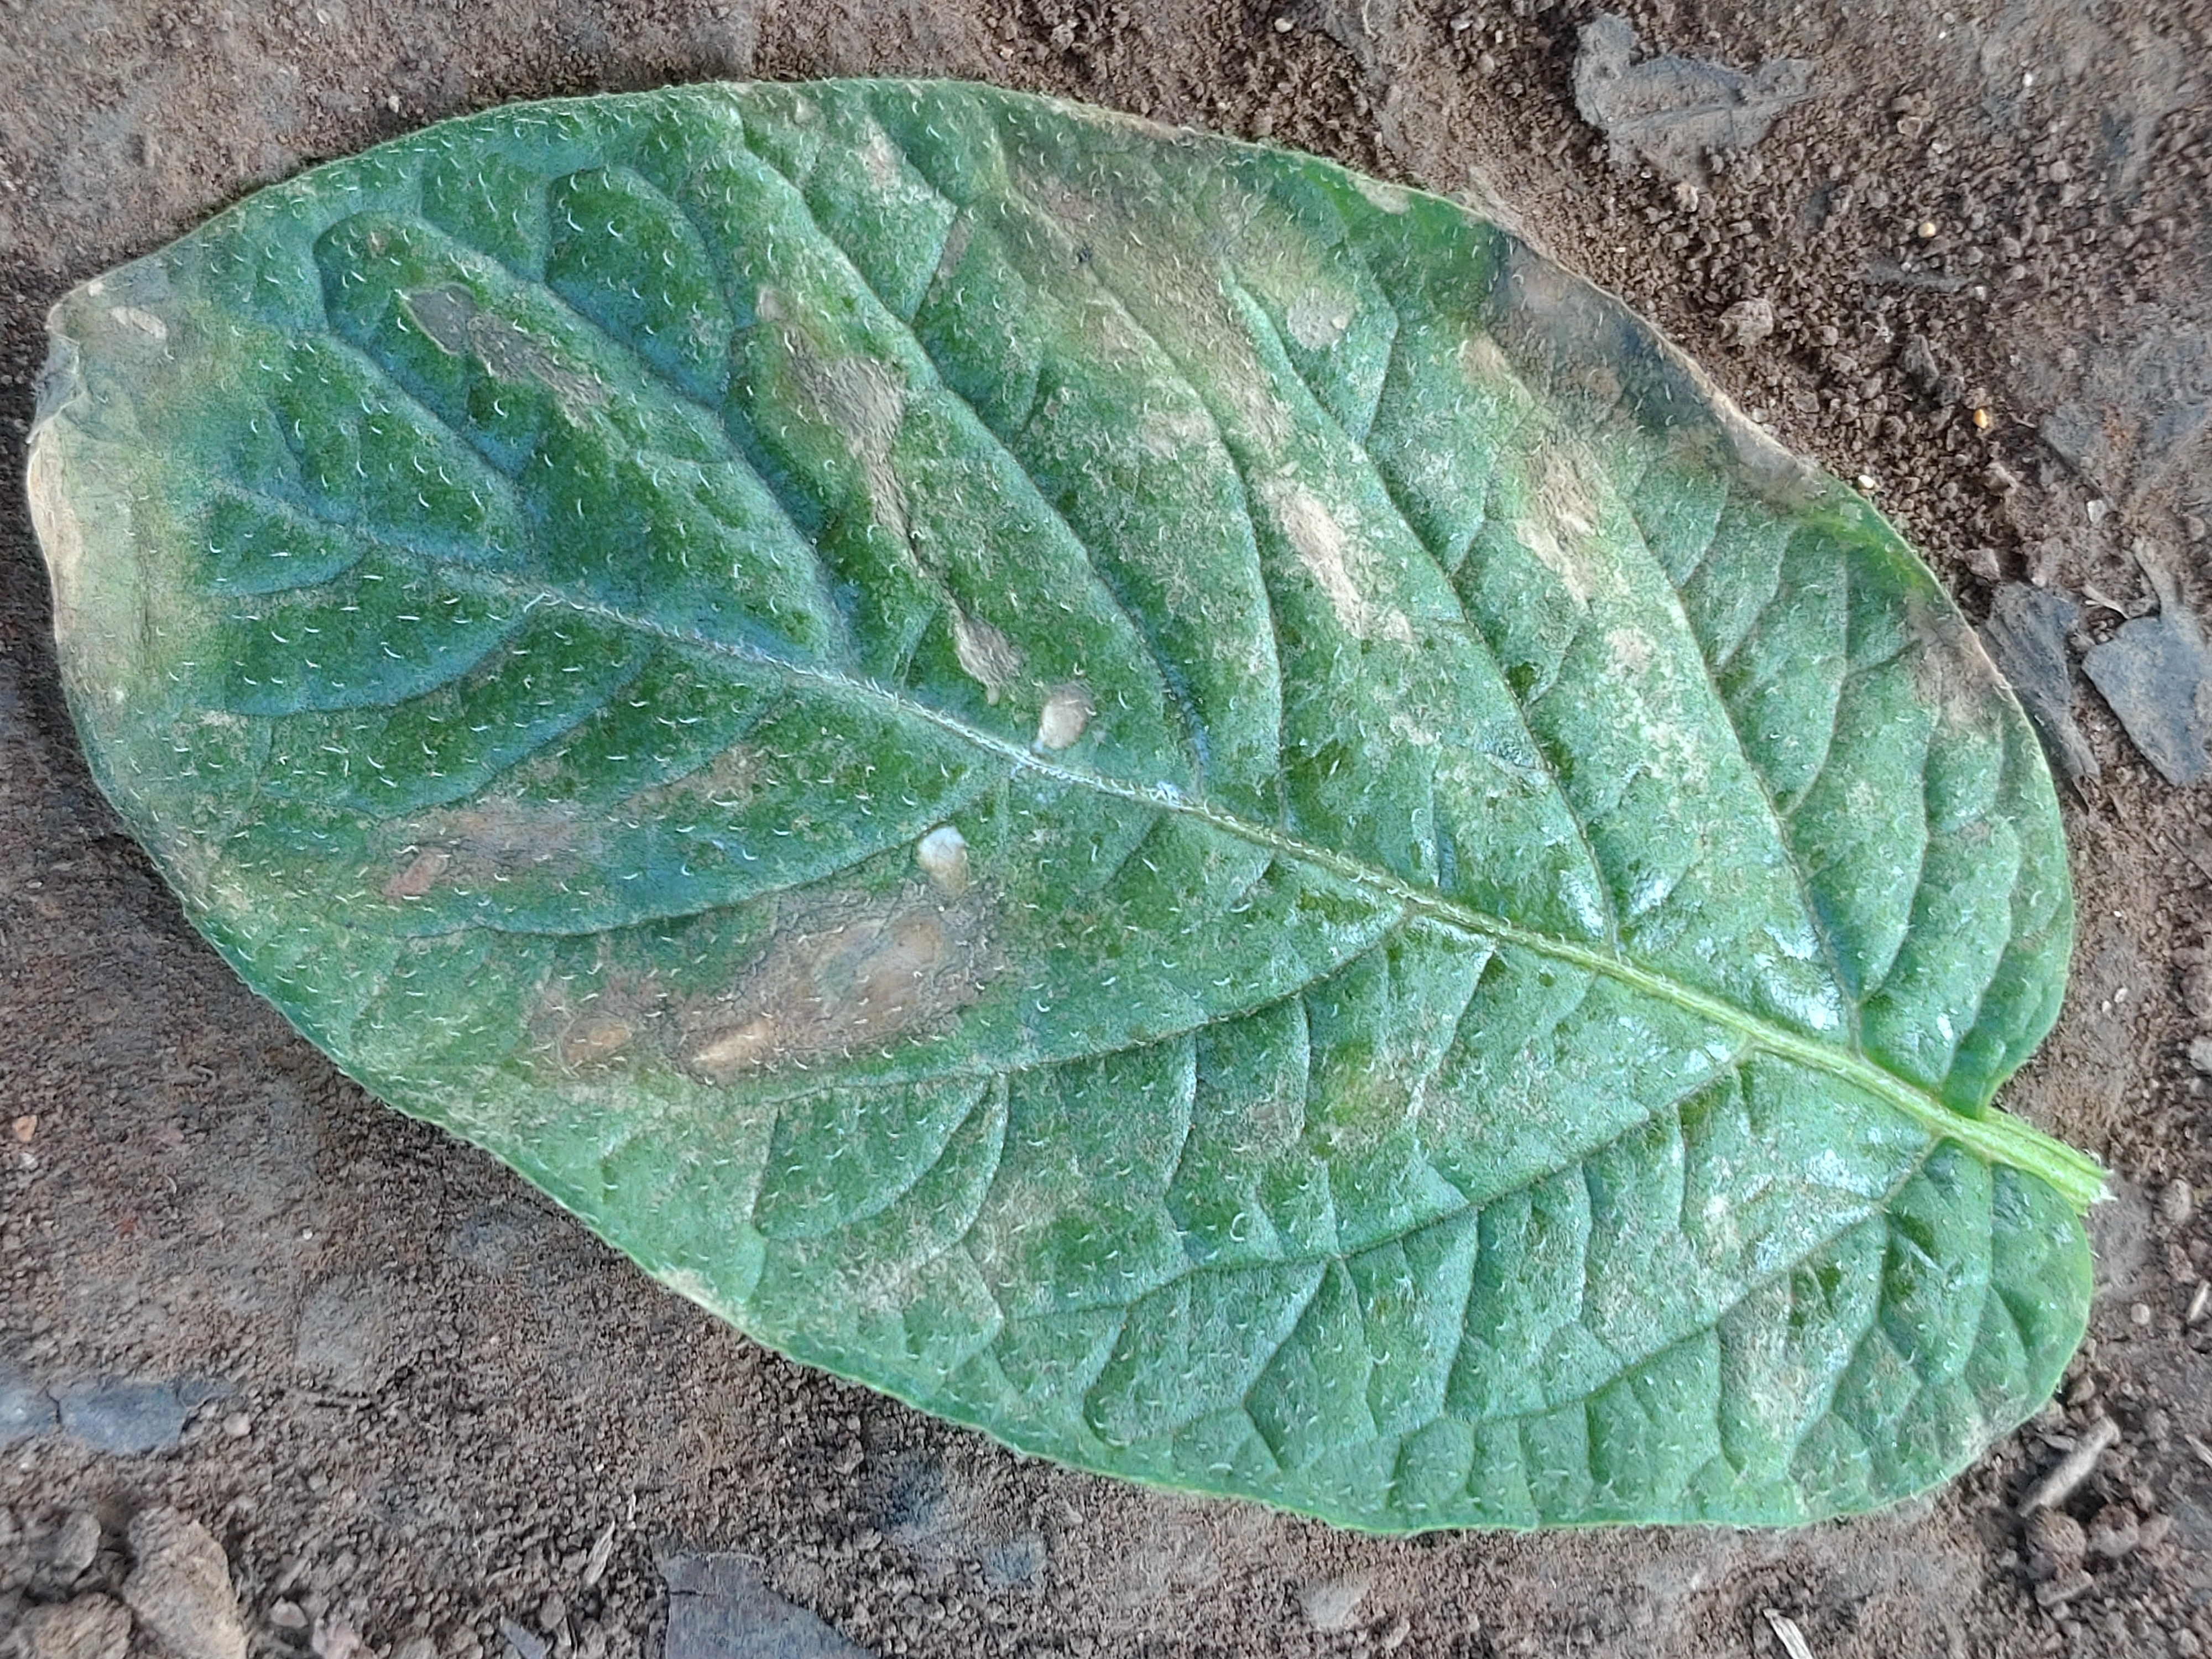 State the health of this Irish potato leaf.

early blight
